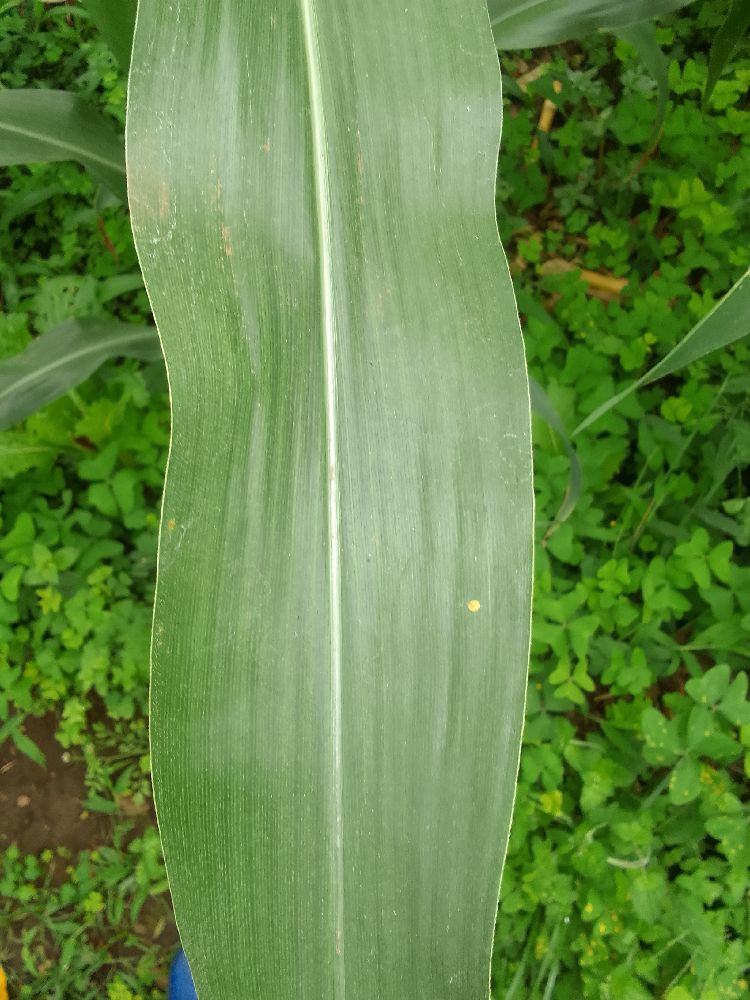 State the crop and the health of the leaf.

maize, healthy
